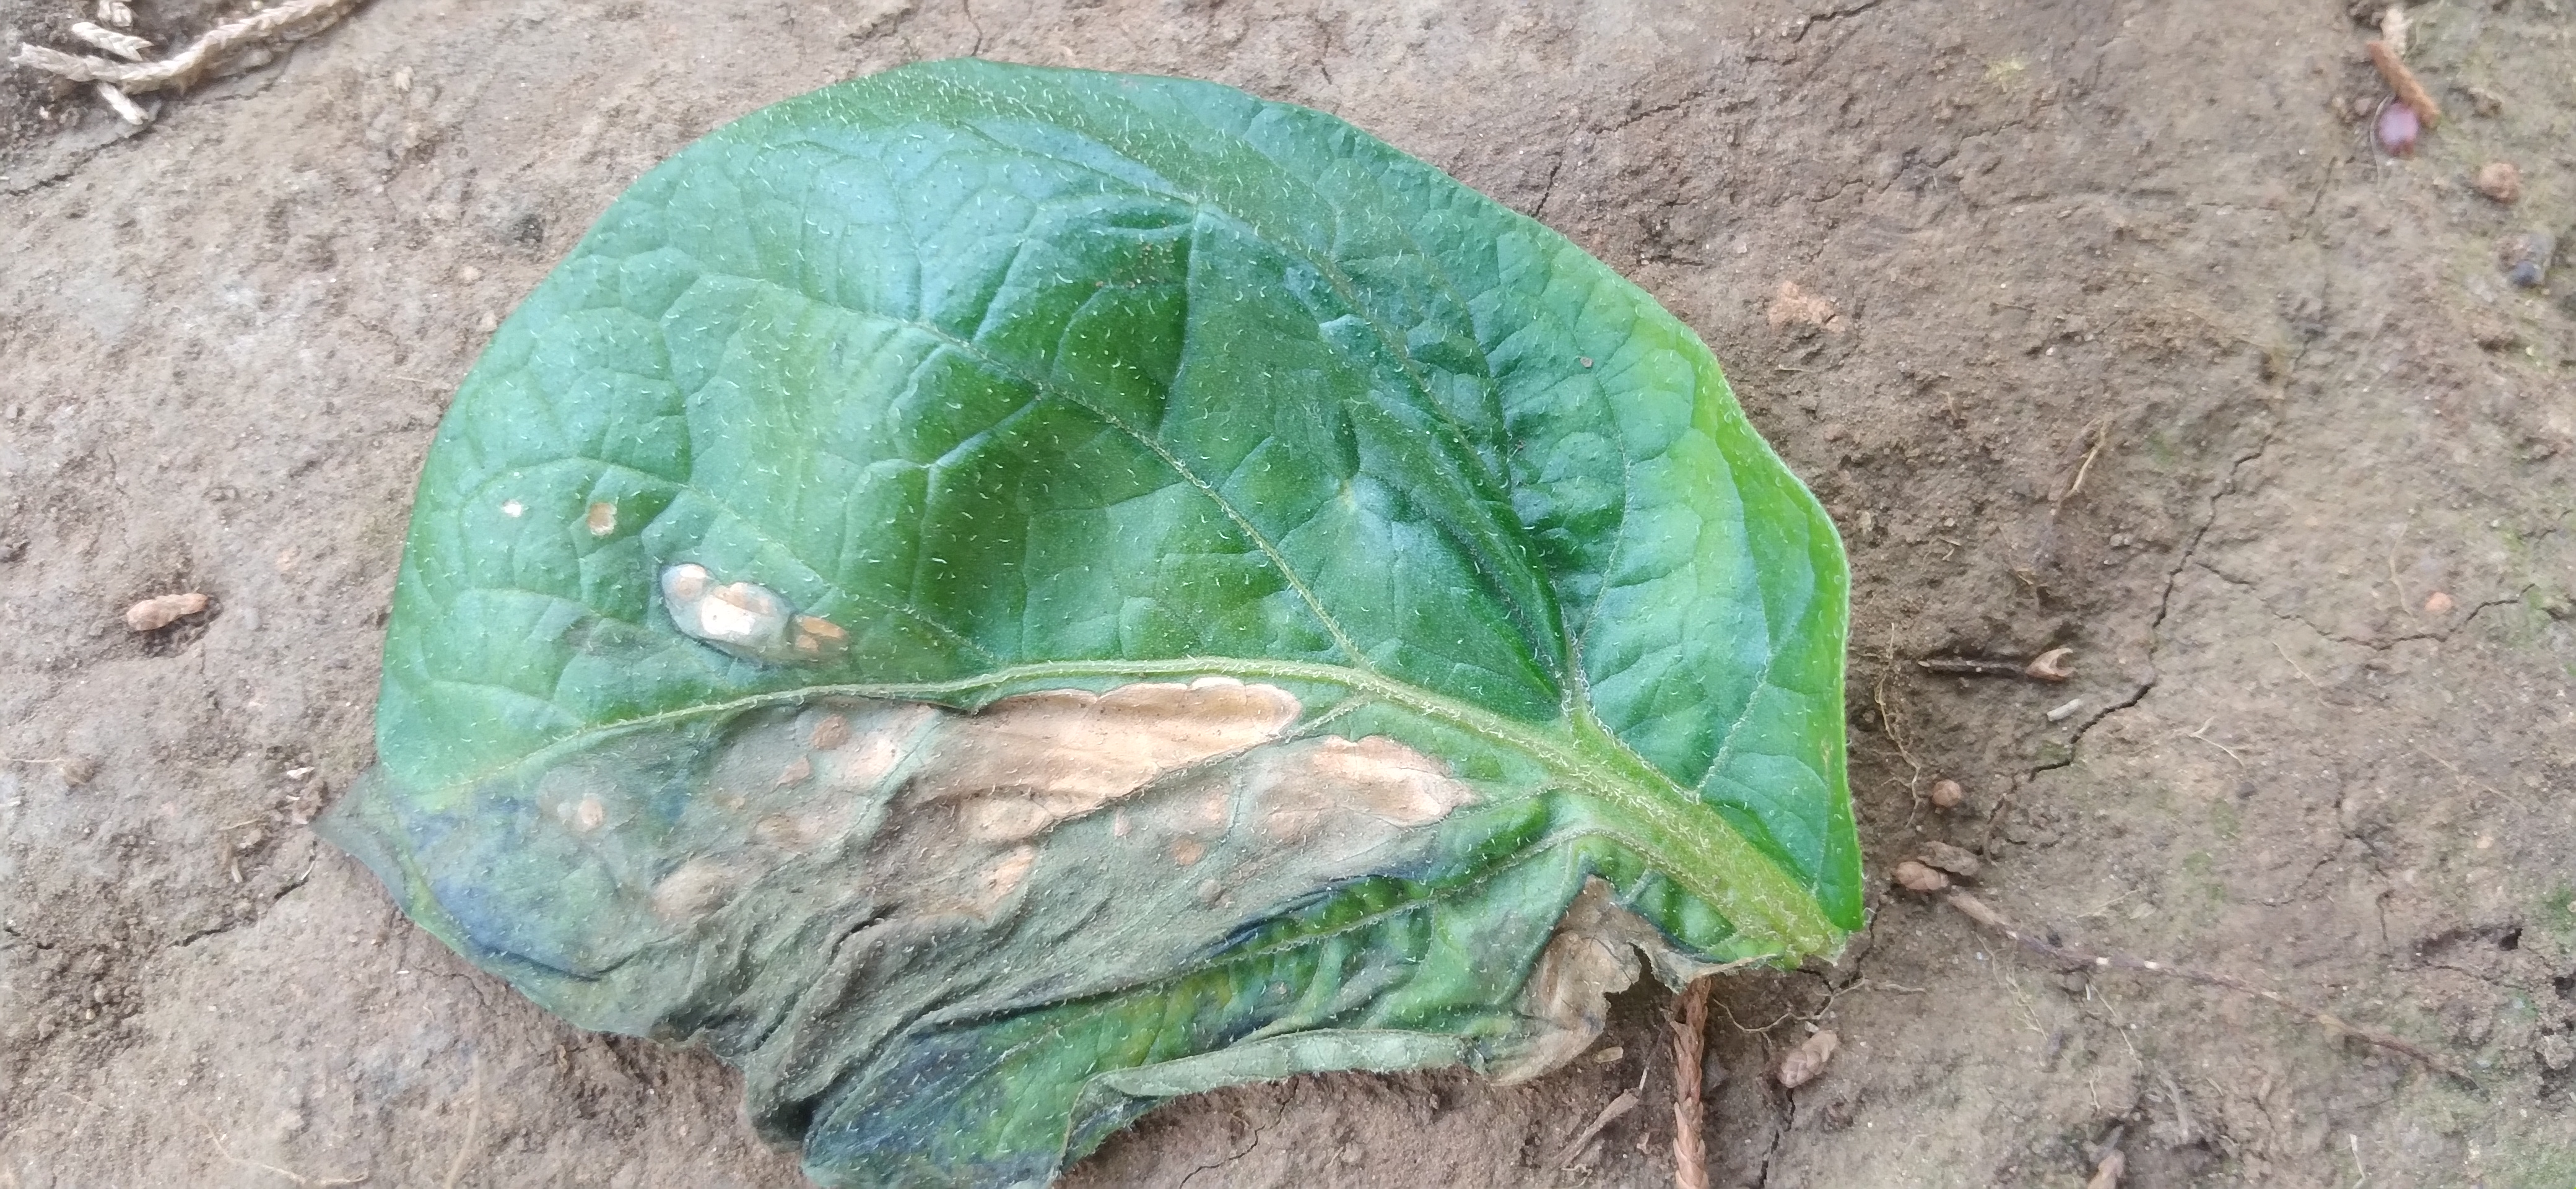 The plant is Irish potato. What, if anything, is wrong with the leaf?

early blight
